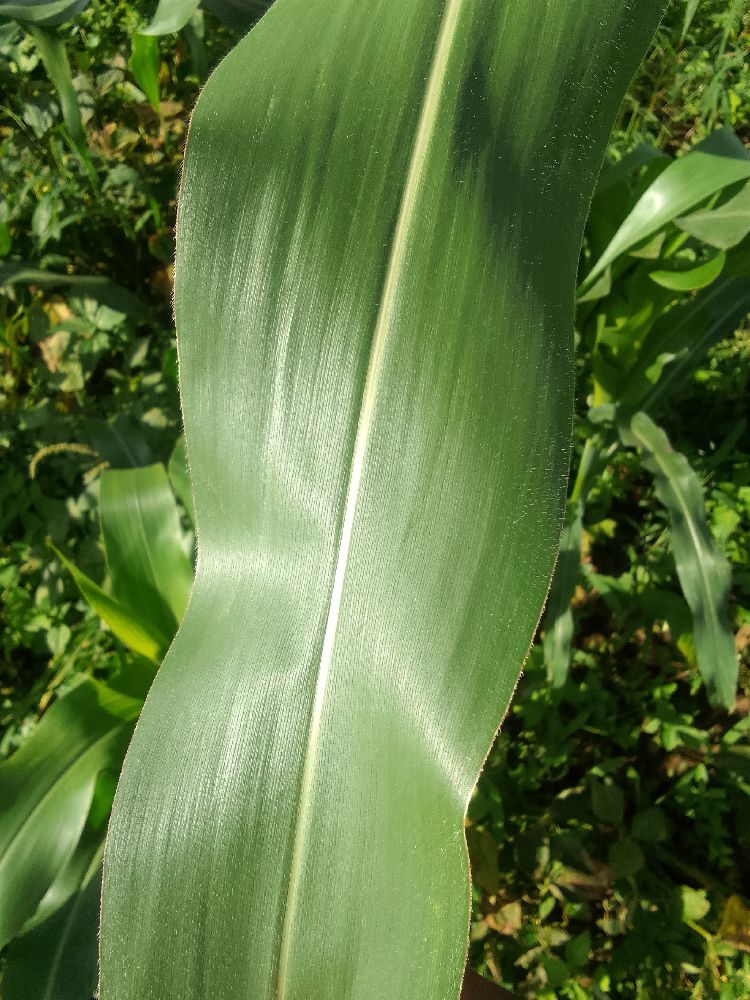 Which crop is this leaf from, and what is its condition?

maize, healthy
